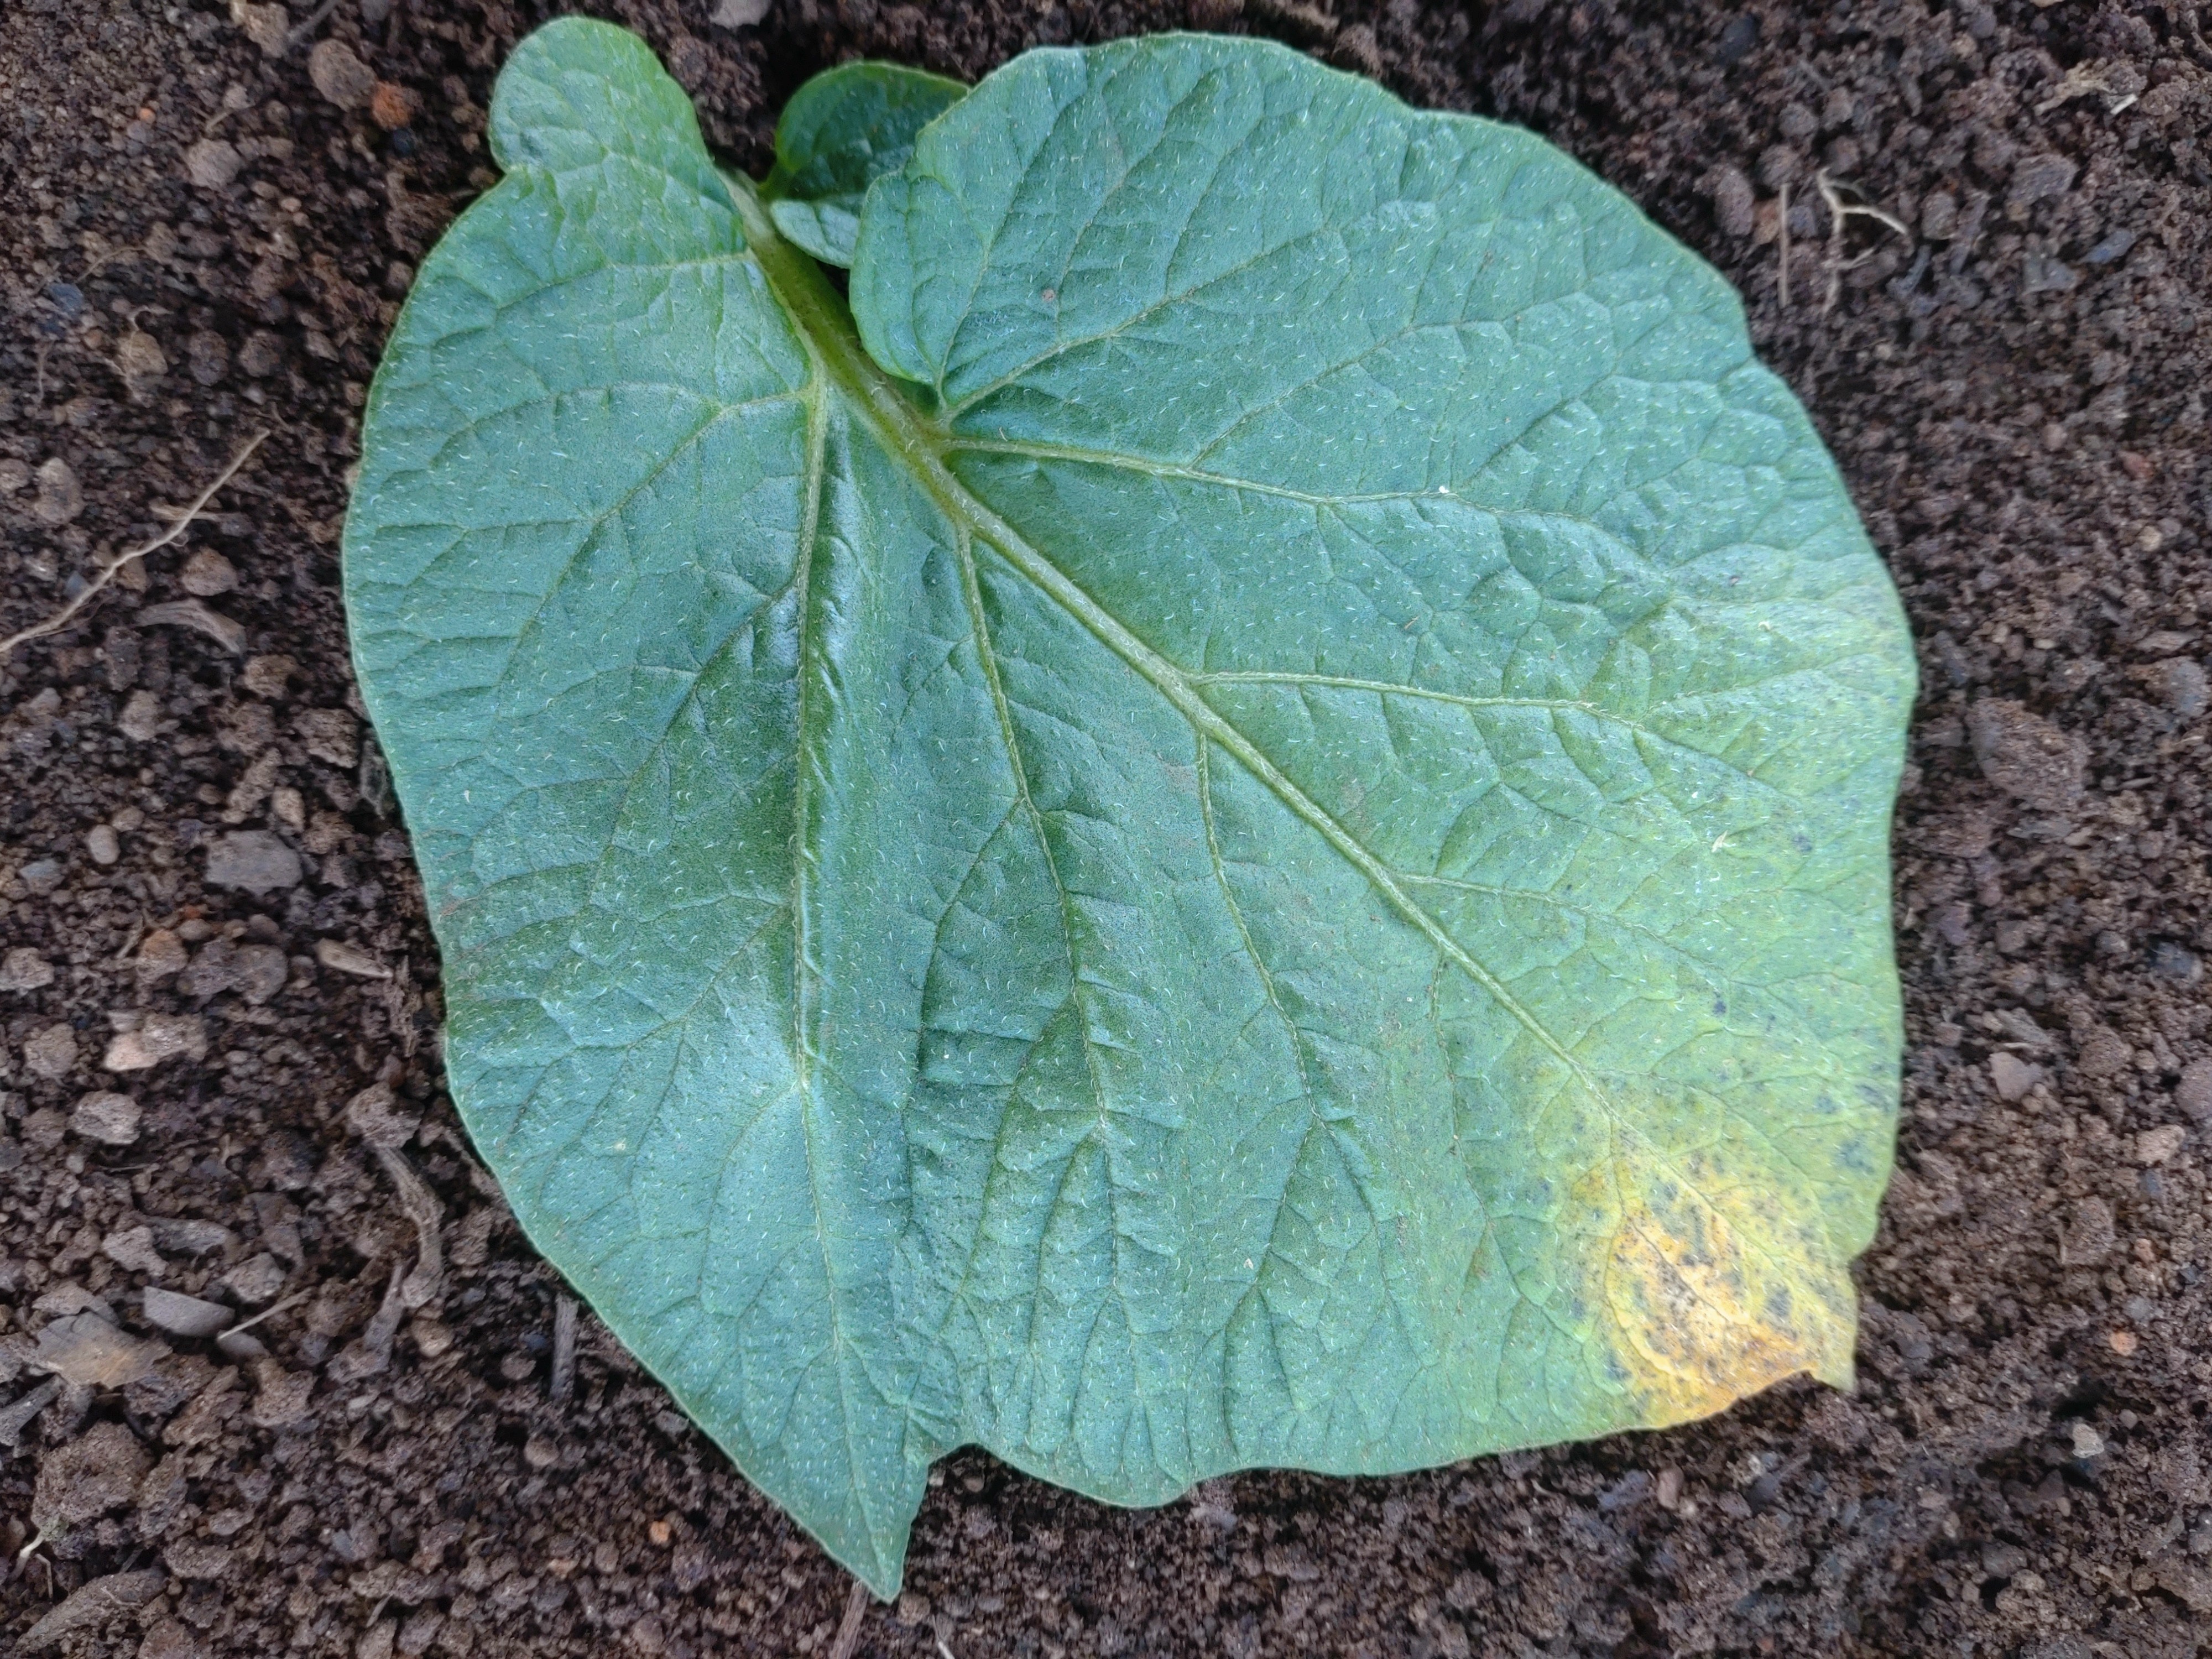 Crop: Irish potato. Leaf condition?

late blight
